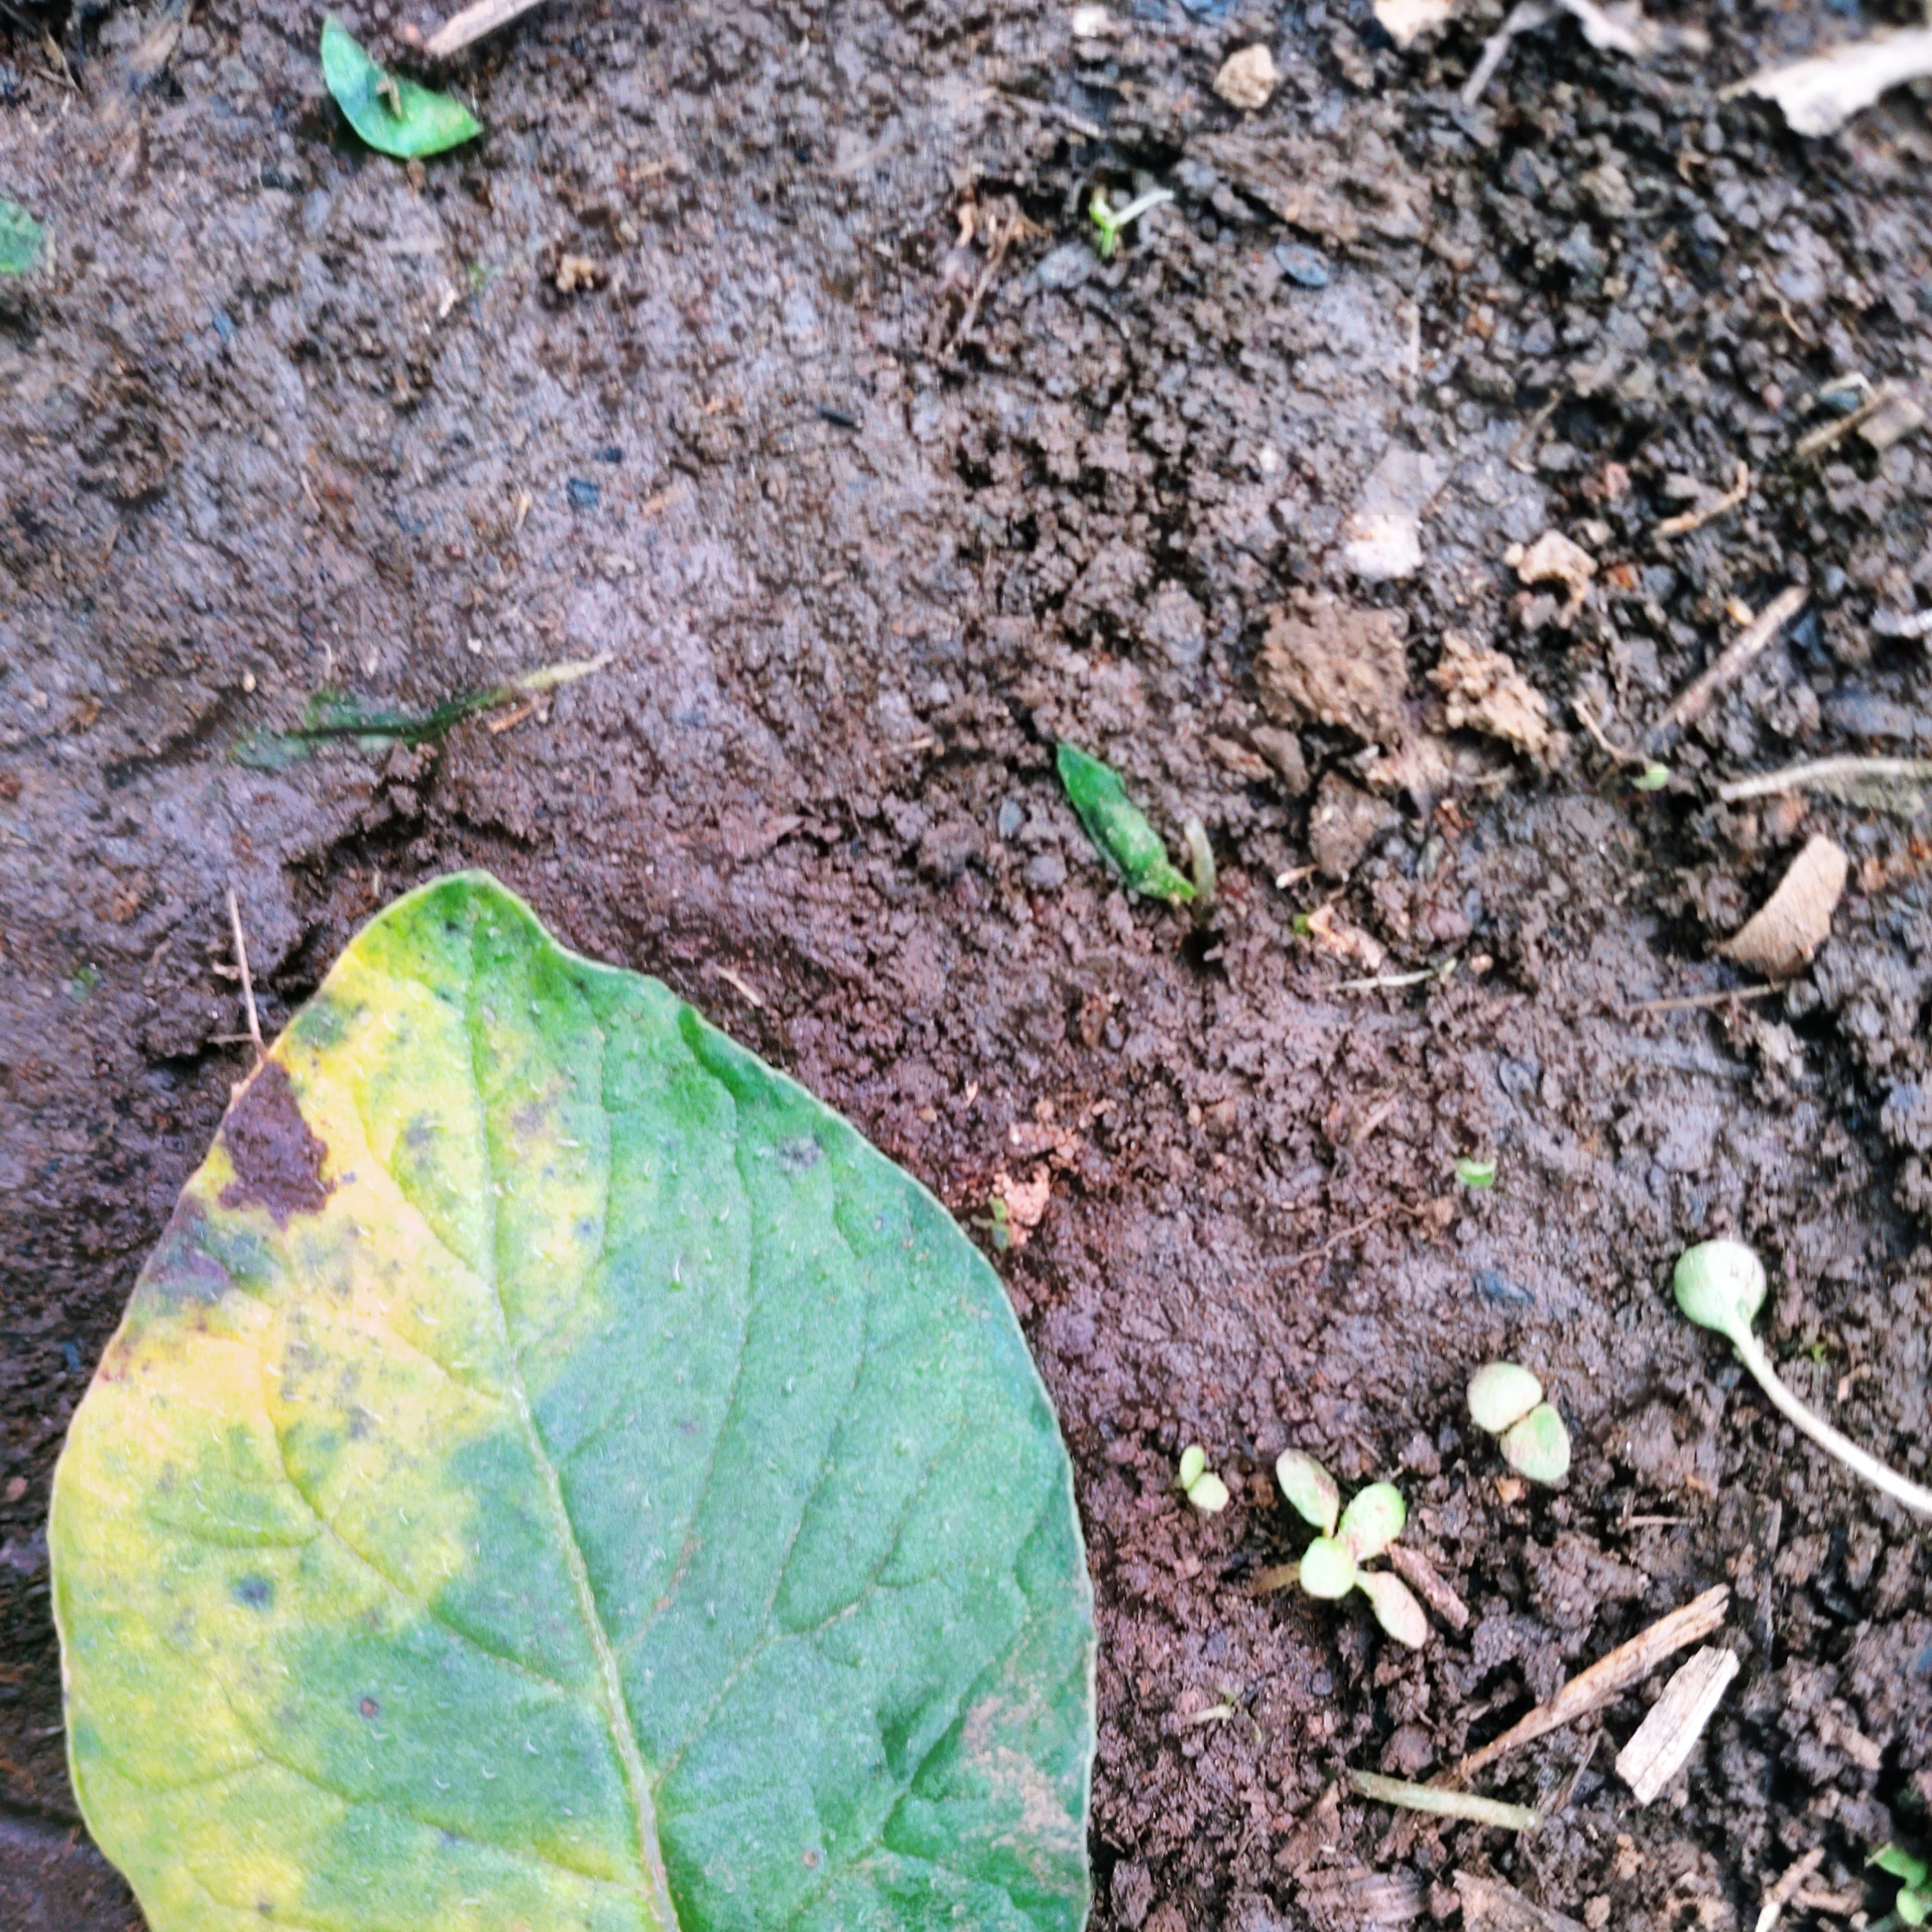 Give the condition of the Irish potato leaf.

late blight
